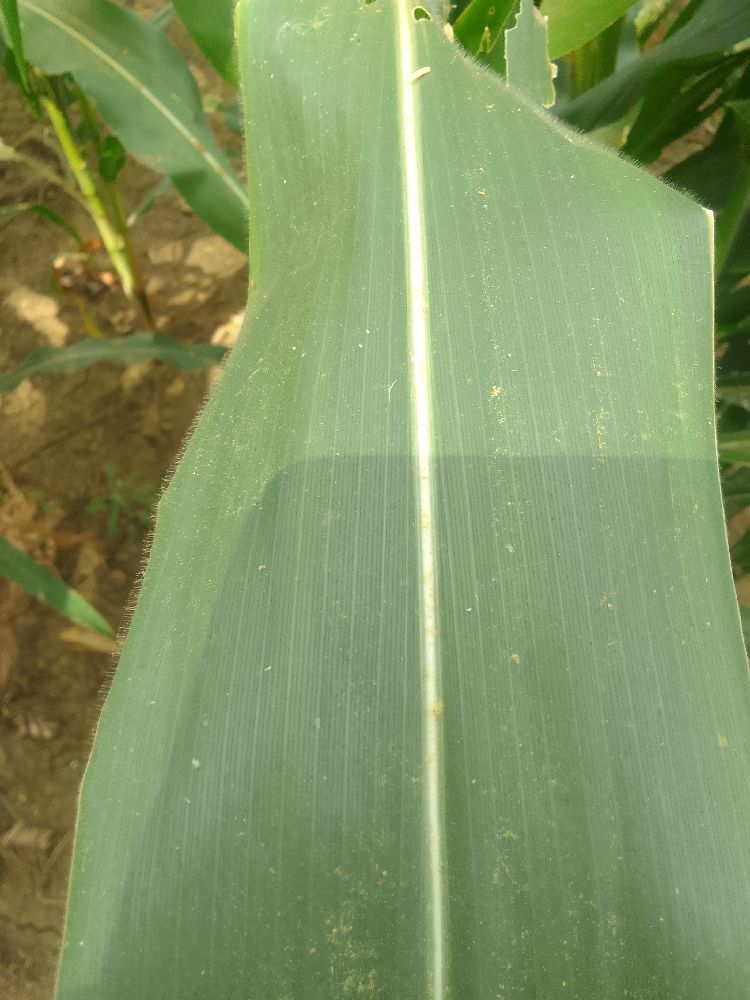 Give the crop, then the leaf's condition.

maize, healthy
